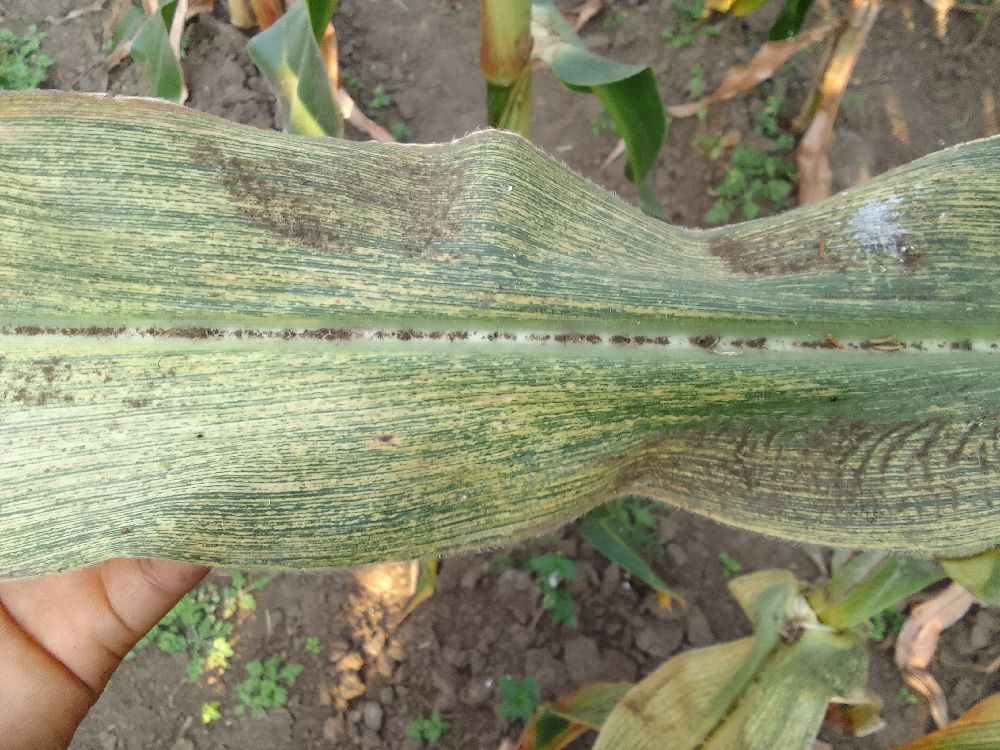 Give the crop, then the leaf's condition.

maize, maize streak virus
